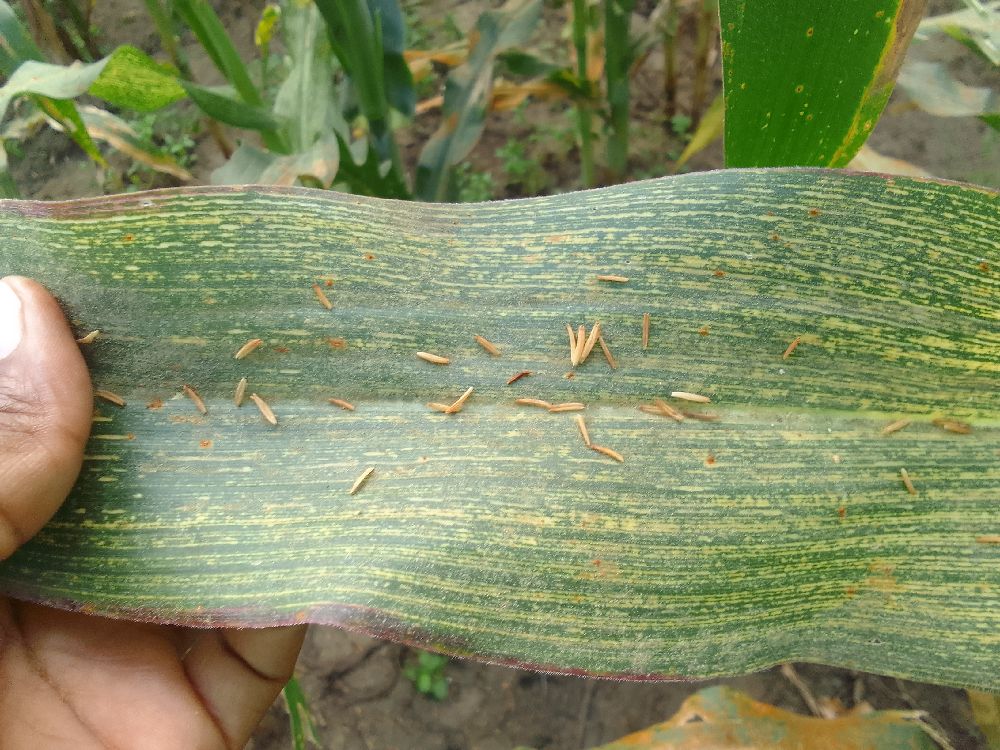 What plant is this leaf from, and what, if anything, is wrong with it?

maize, maize streak virus
